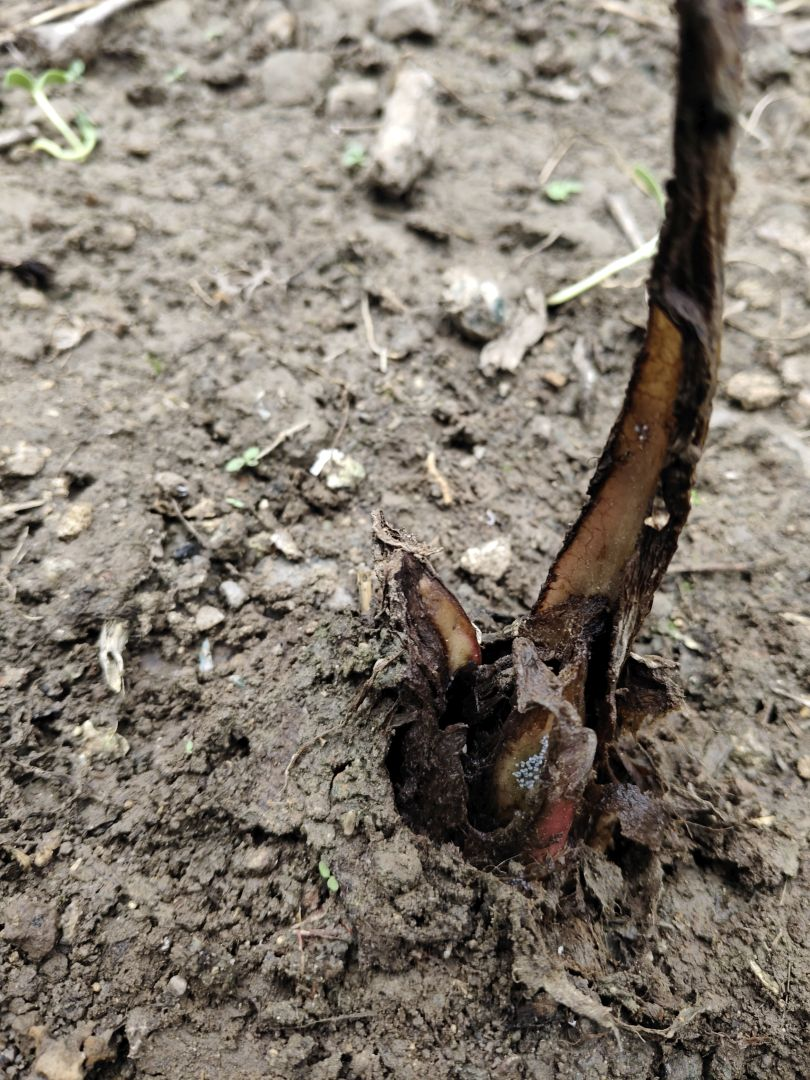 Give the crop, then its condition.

taro, root rot
